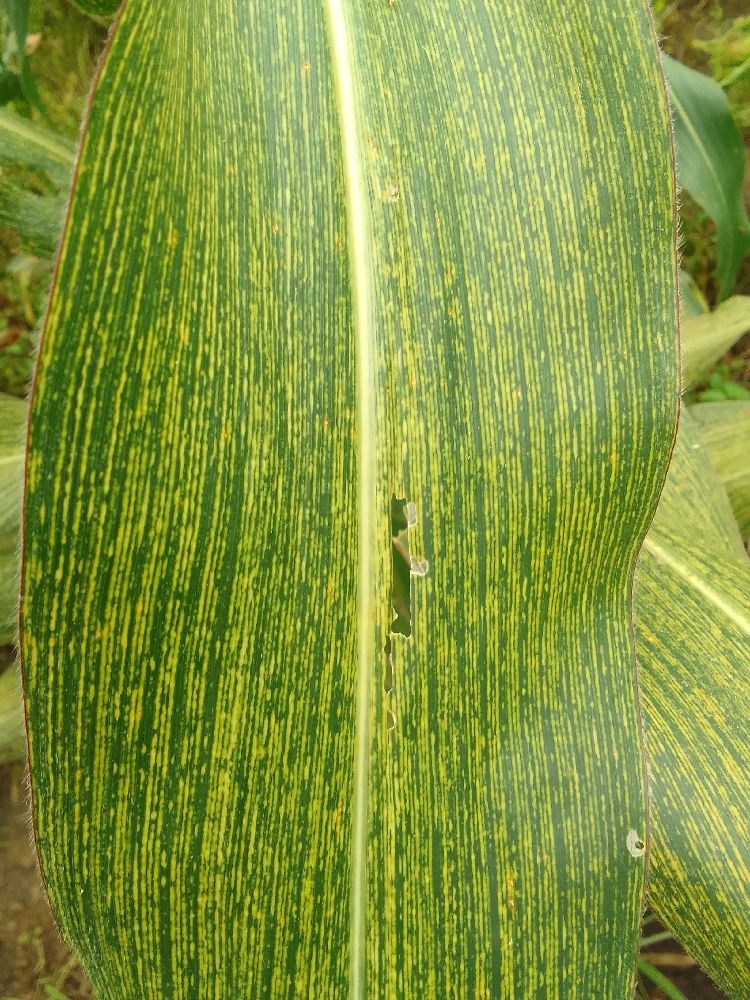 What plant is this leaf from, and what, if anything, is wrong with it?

maize, maize streak virus
